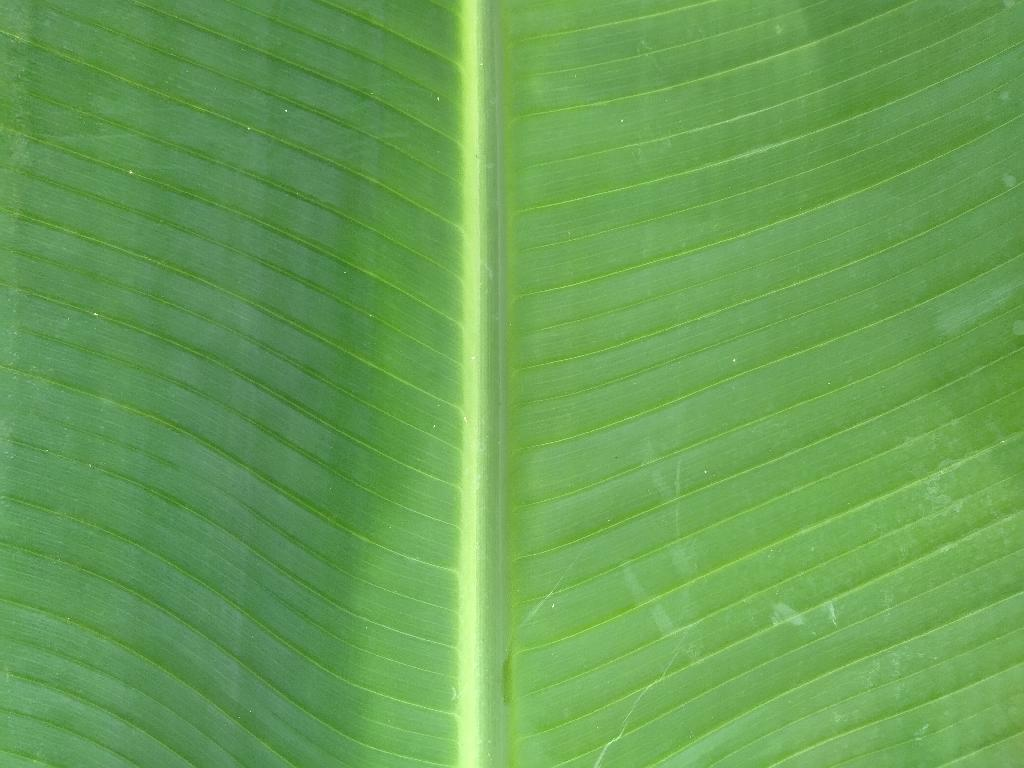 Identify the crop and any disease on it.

banana, healthy
